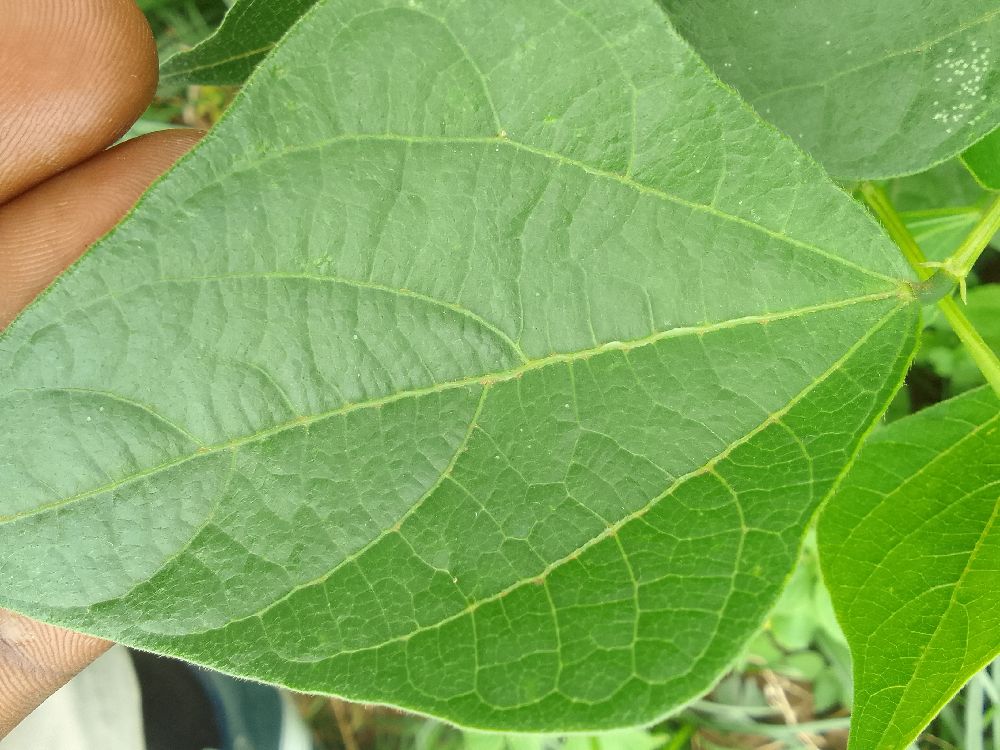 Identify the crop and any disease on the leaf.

common bean, healthy
